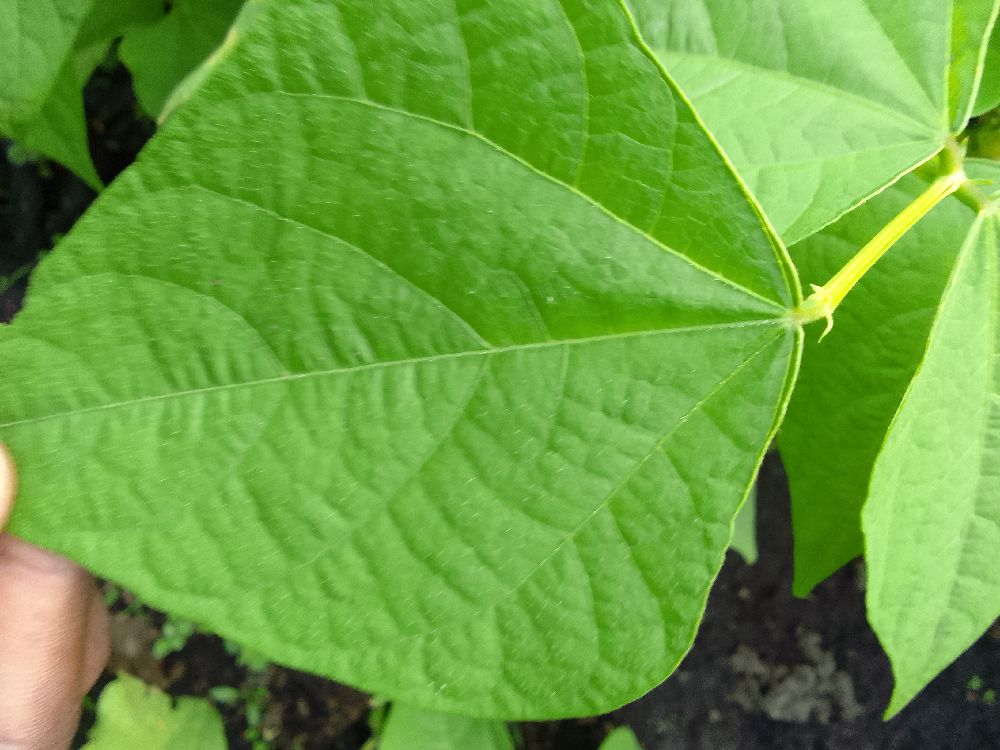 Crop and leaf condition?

common bean, healthy
